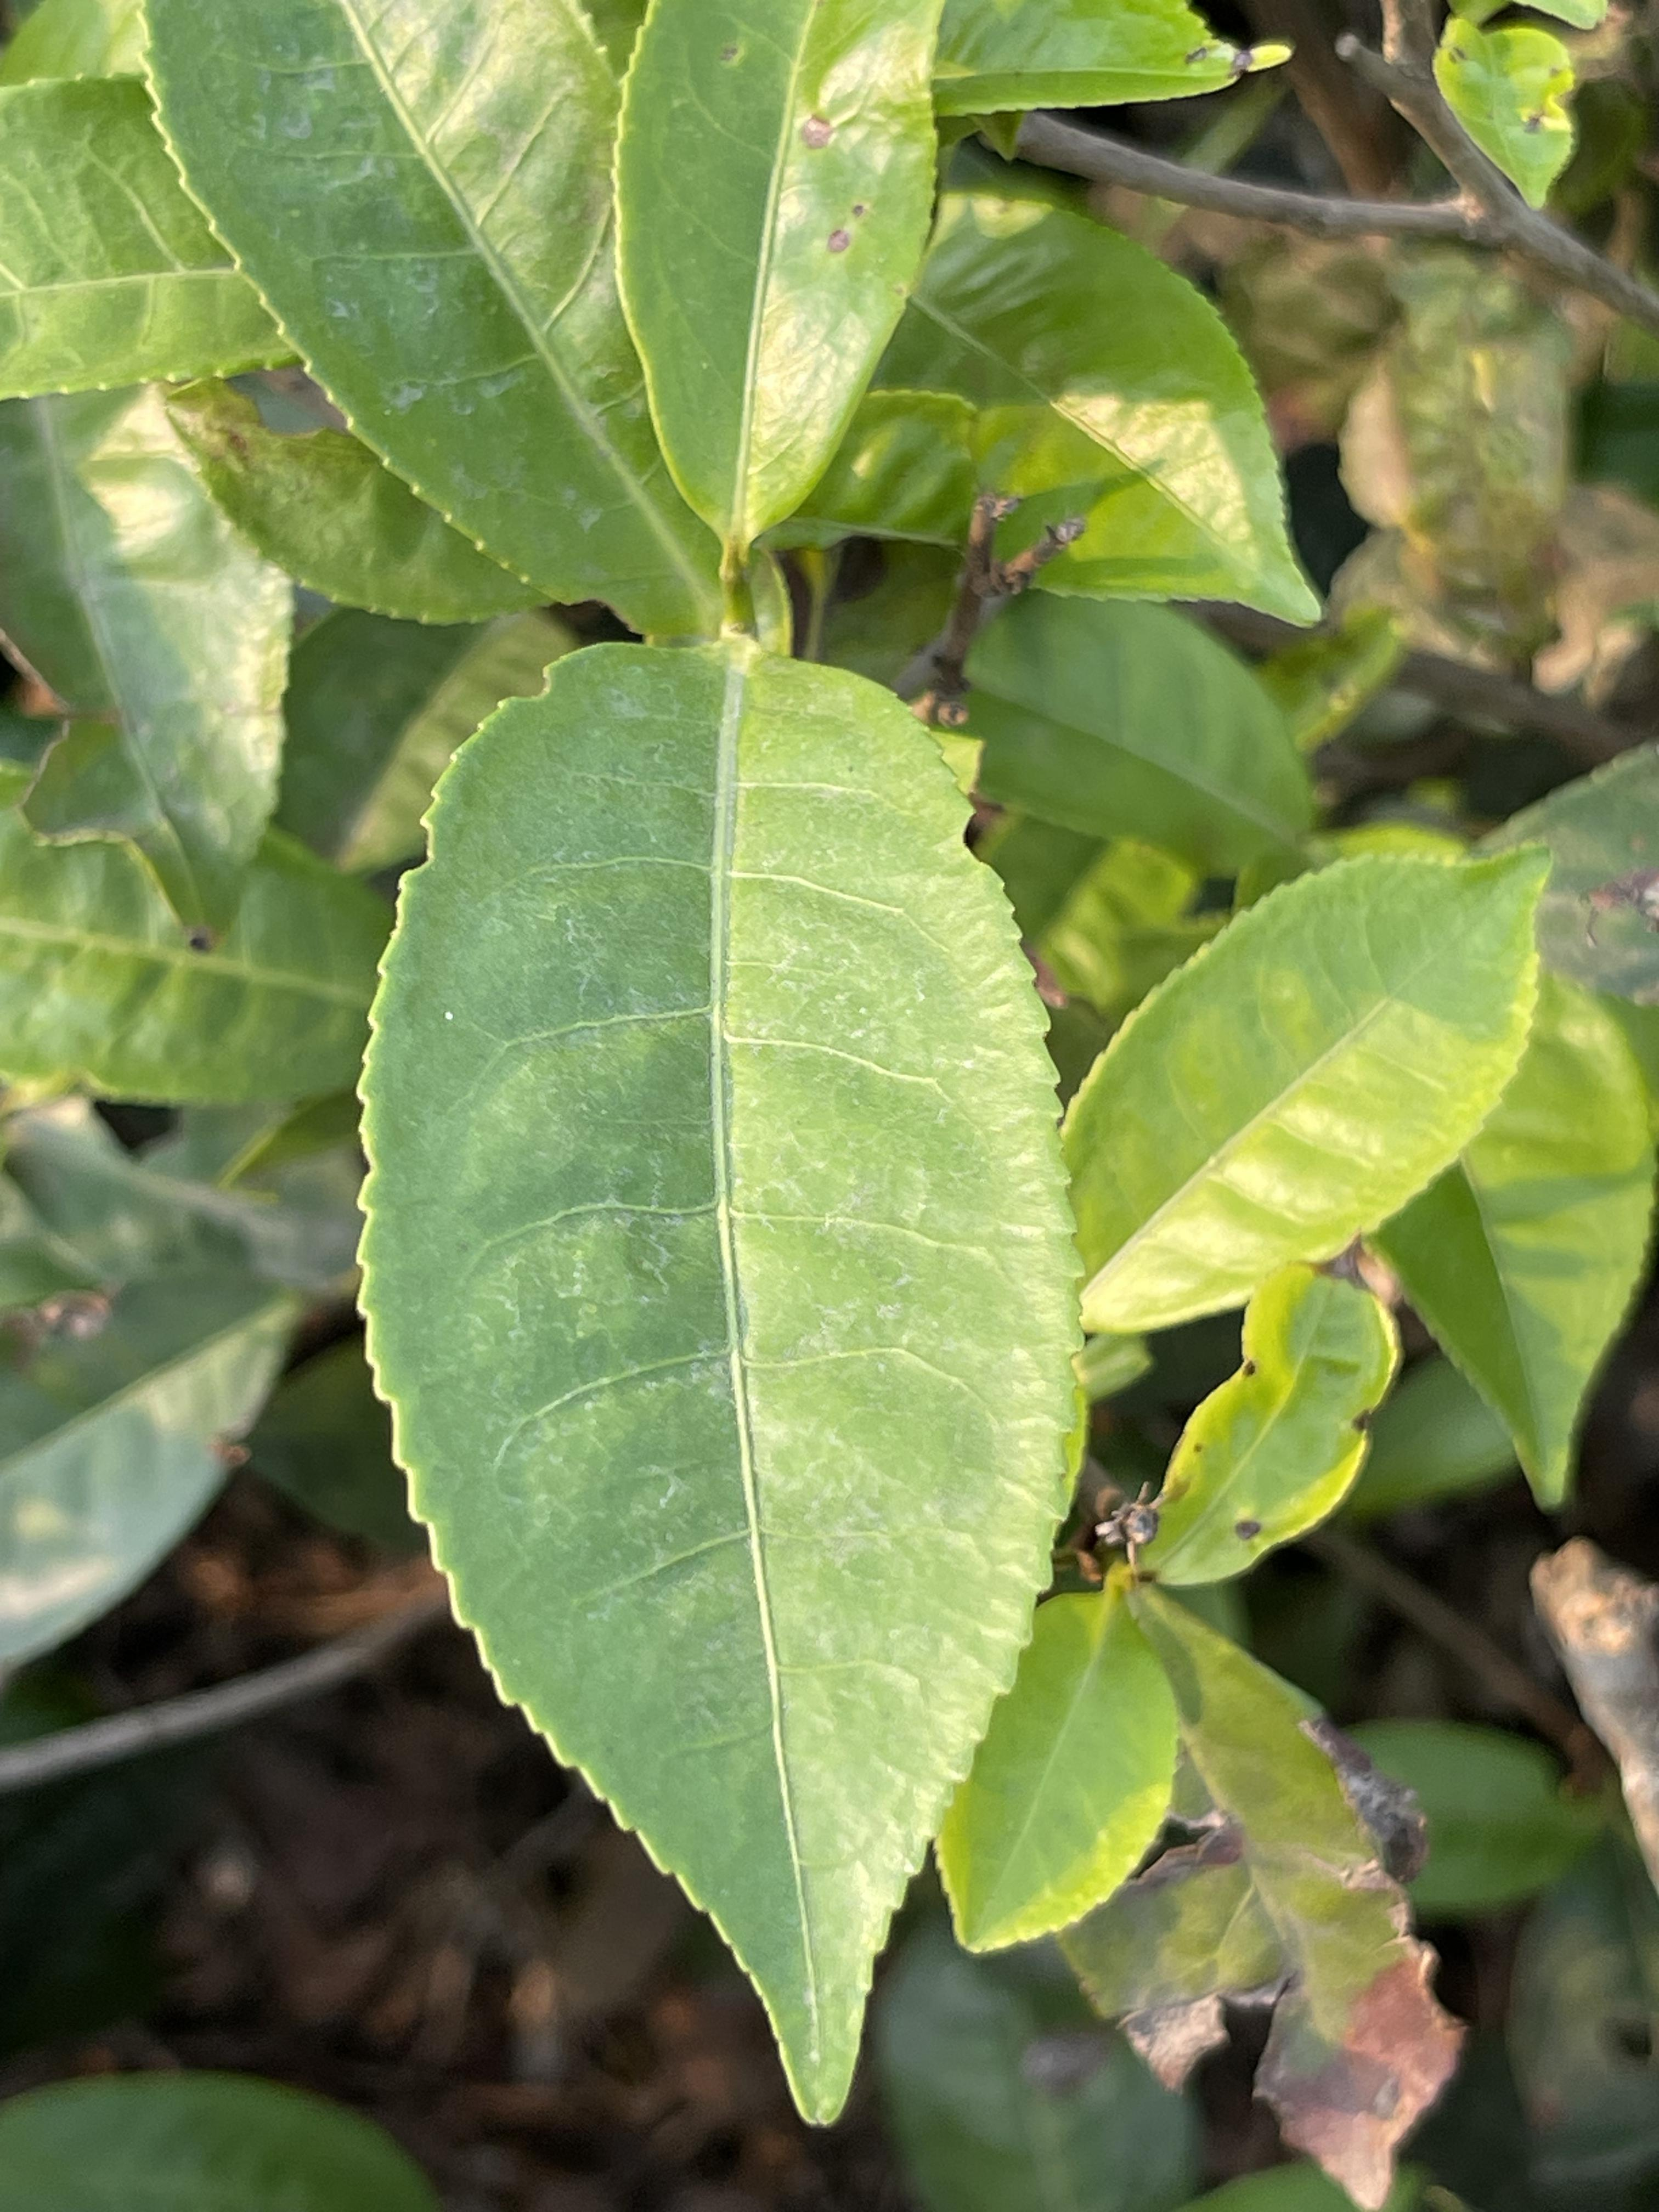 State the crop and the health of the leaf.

tea, healthy leaf
